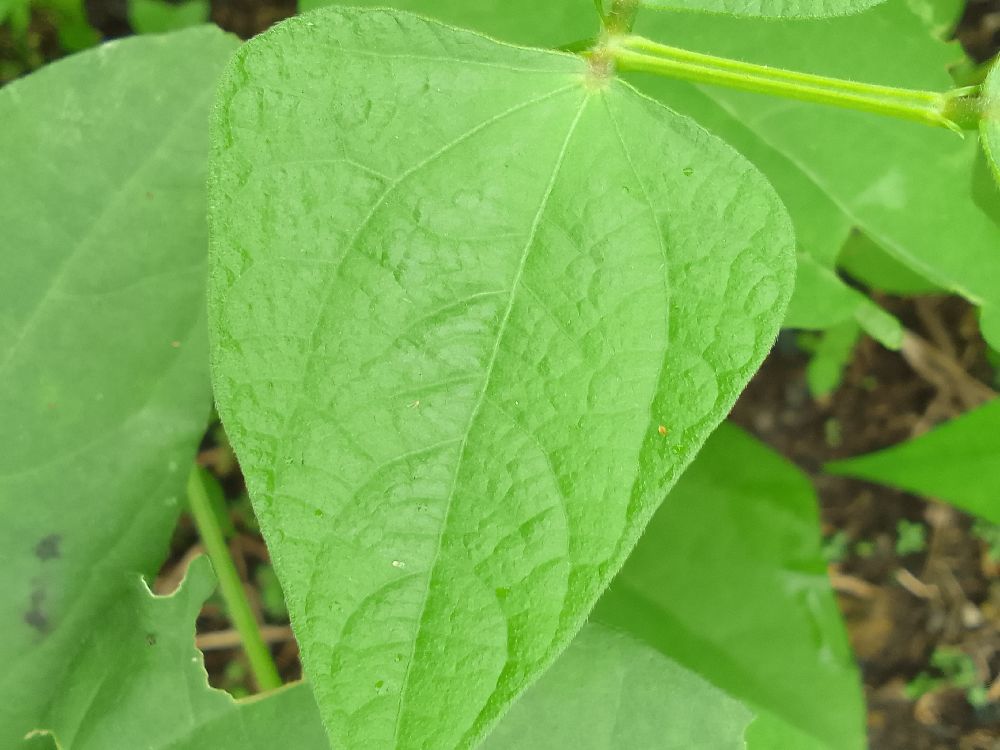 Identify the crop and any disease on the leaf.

common bean, healthy
